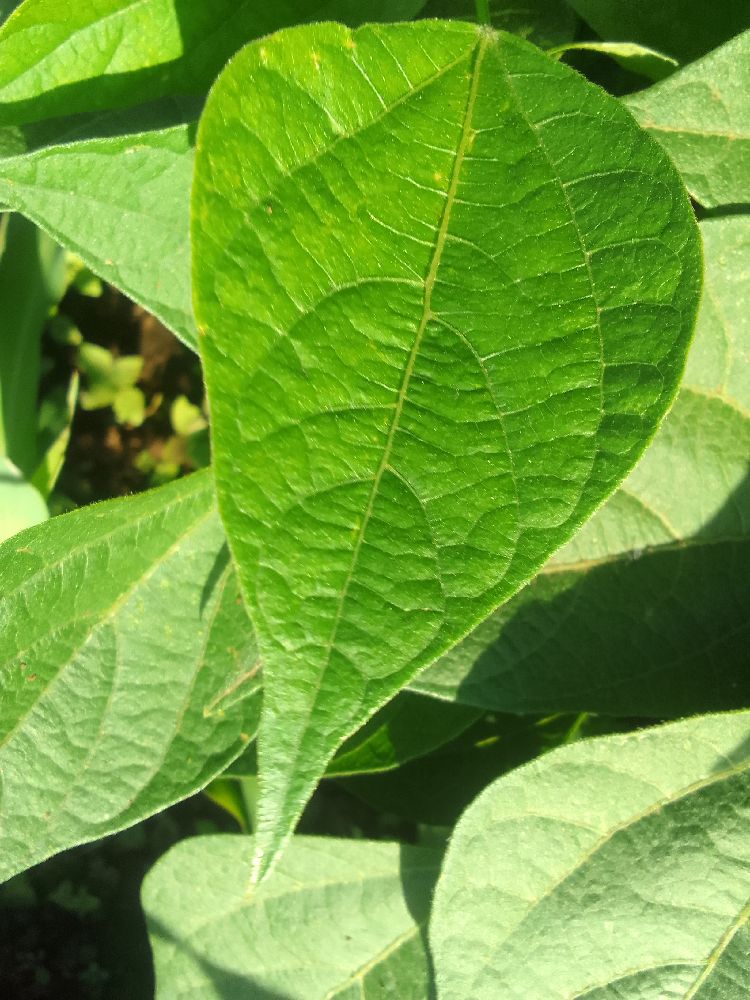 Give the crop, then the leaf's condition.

common bean, healthy
